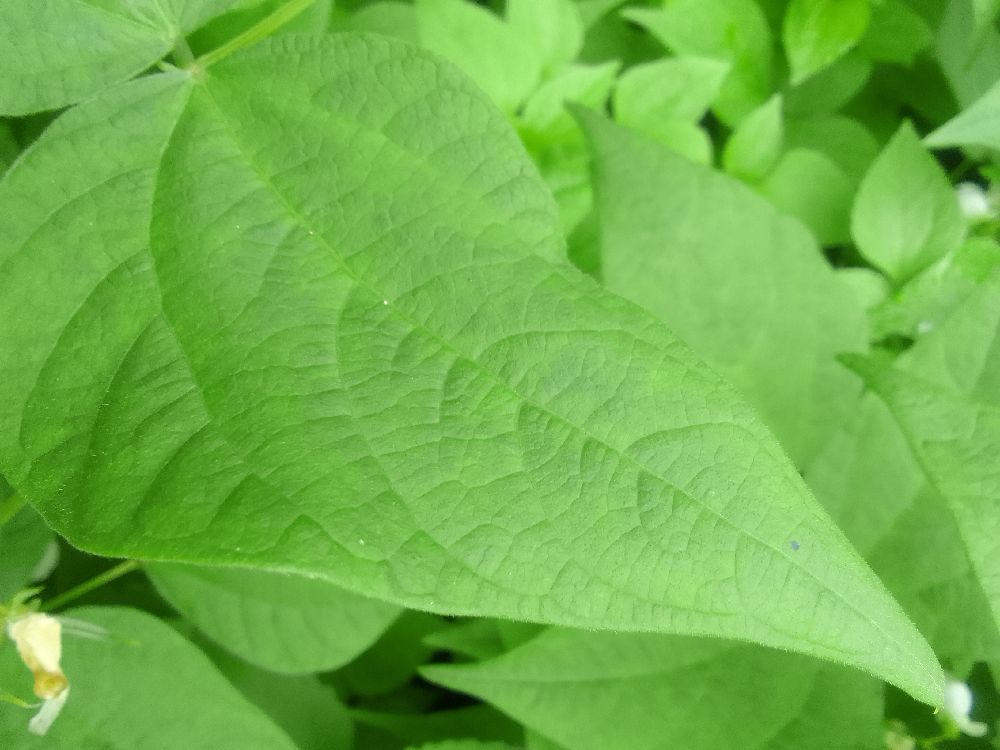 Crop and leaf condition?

common bean, healthy
